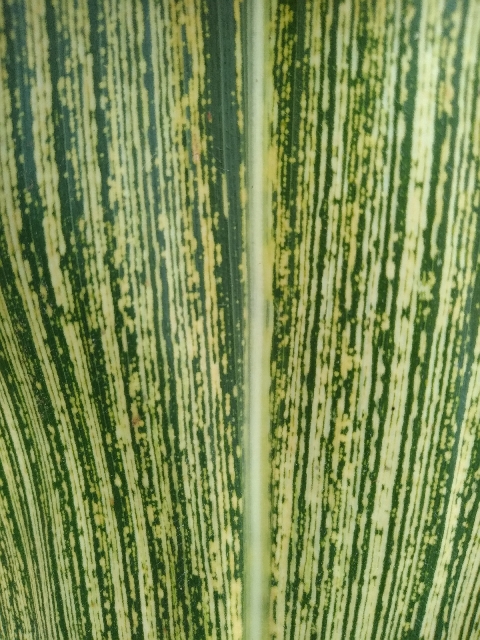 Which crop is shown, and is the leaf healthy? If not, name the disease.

maize, maize streak virus
